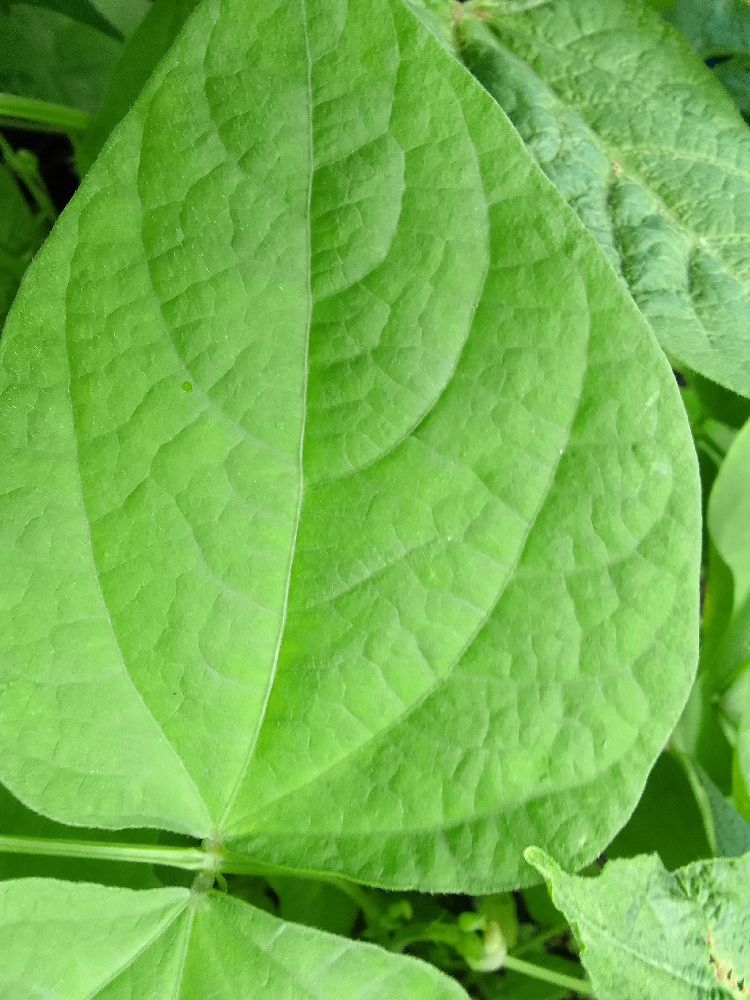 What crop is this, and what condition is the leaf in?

common bean, healthy
